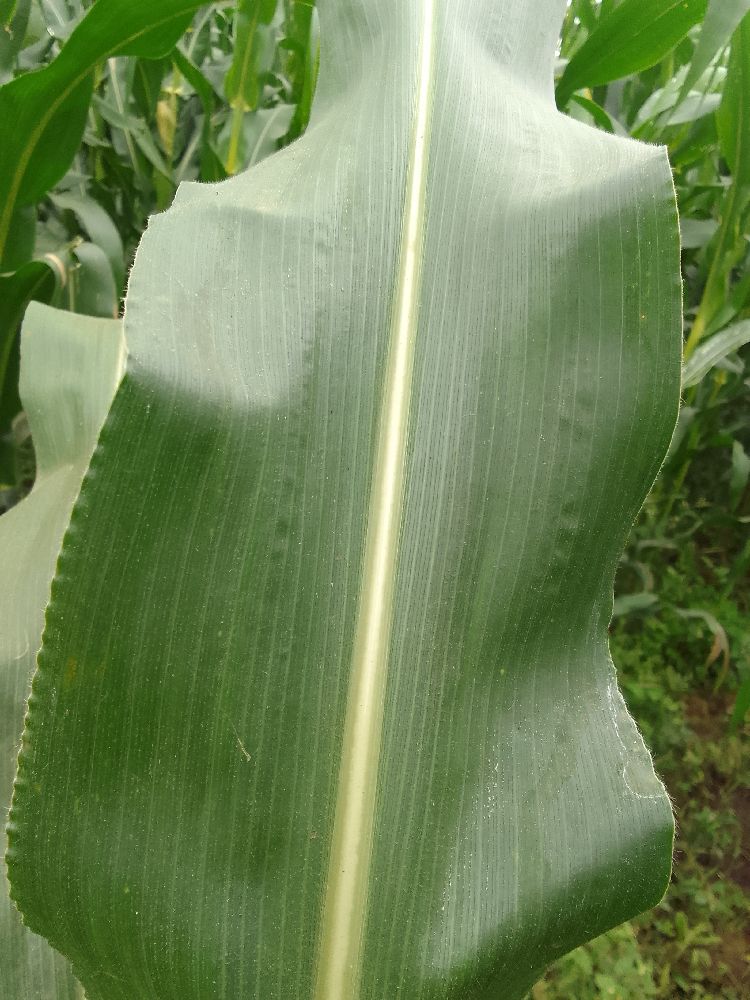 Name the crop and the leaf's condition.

maize, healthy
